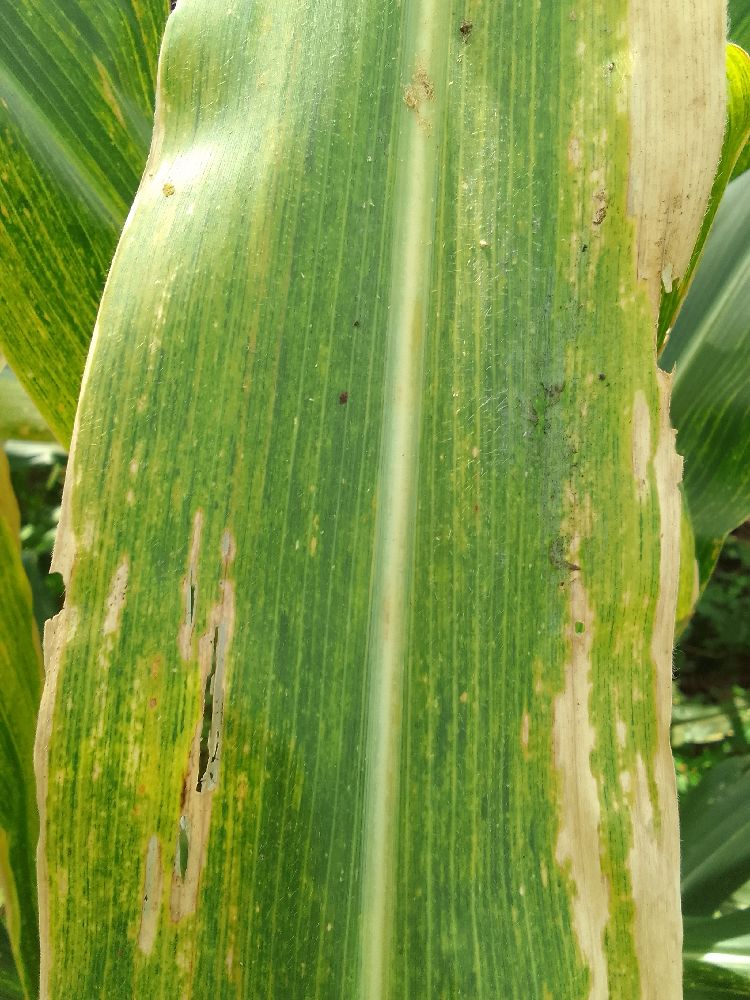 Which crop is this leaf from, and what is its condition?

maize, maize lethal necrosis
